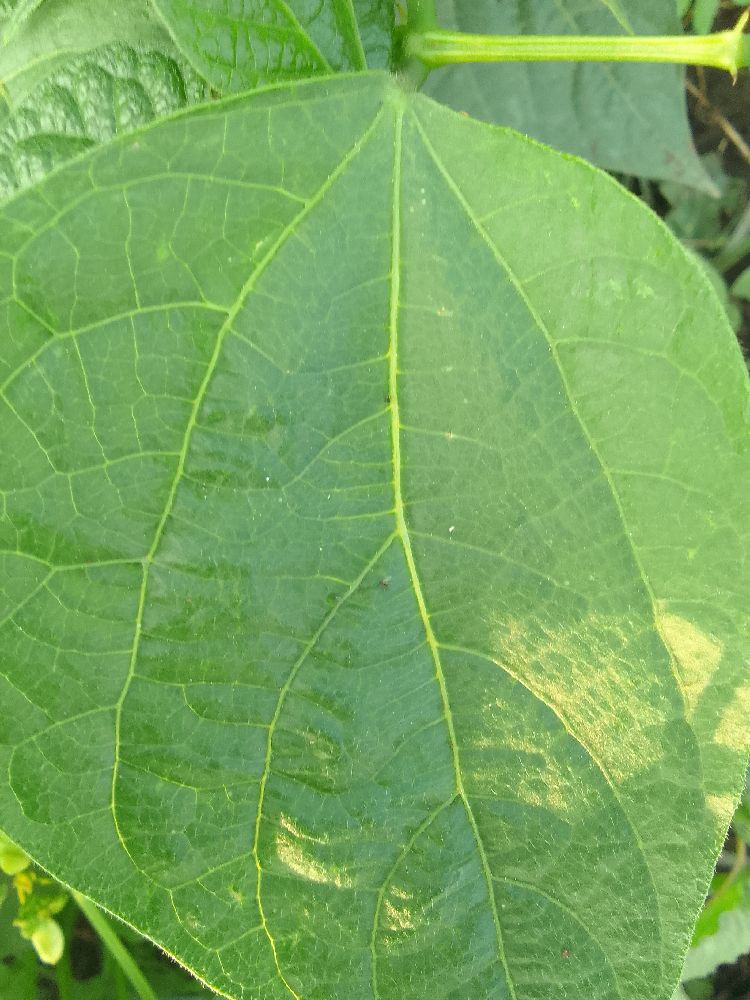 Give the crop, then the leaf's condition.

common bean, healthy
